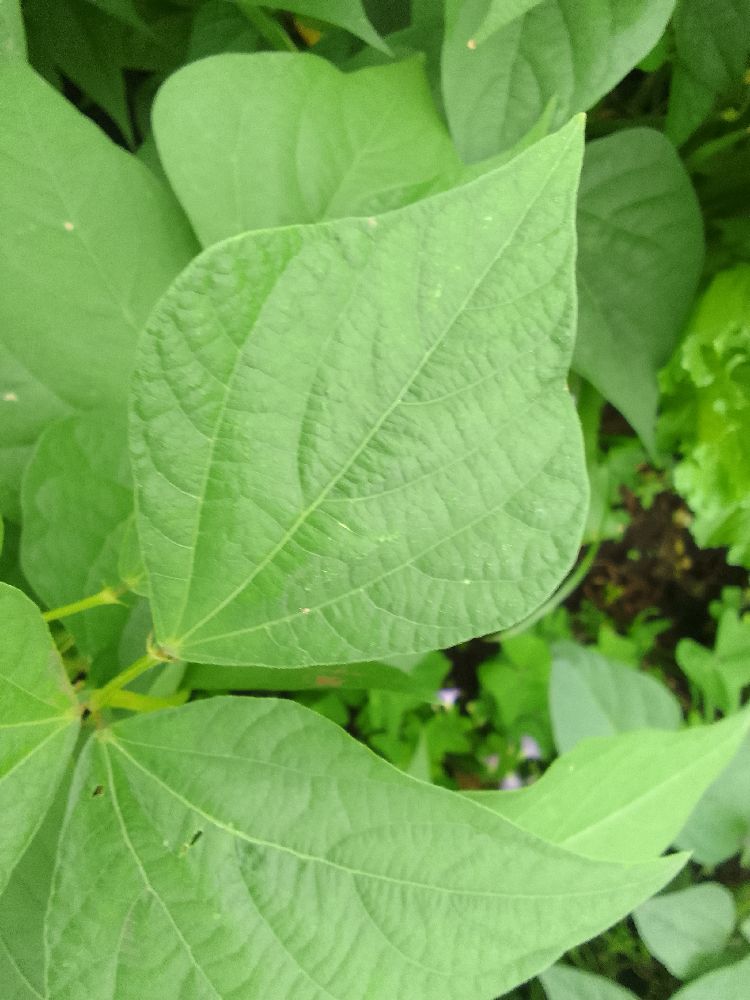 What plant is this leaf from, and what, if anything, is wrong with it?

common bean, healthy
